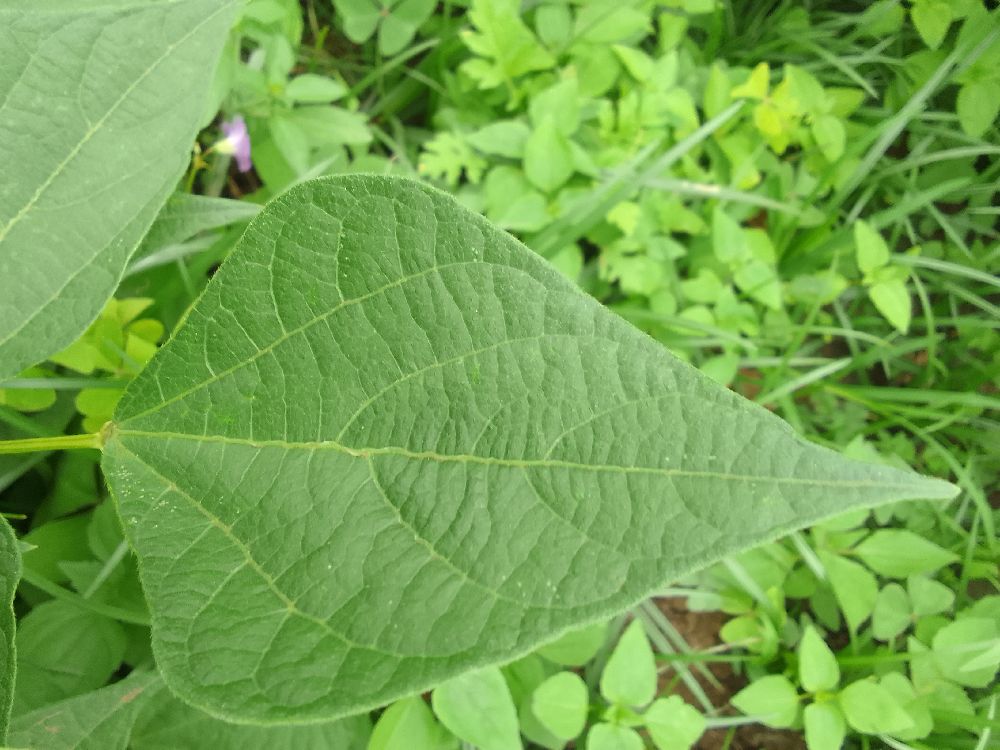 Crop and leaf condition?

common bean, healthy
